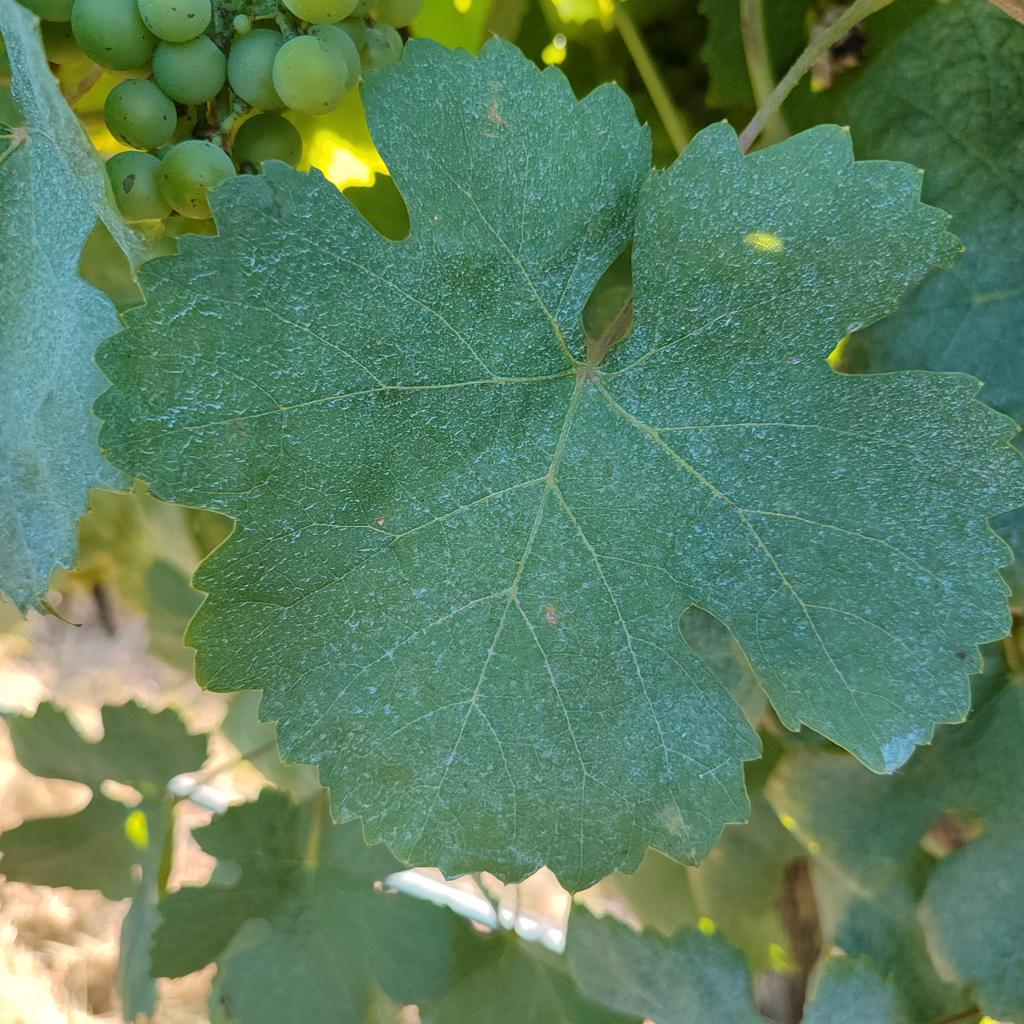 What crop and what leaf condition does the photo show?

grapevine, healthy
